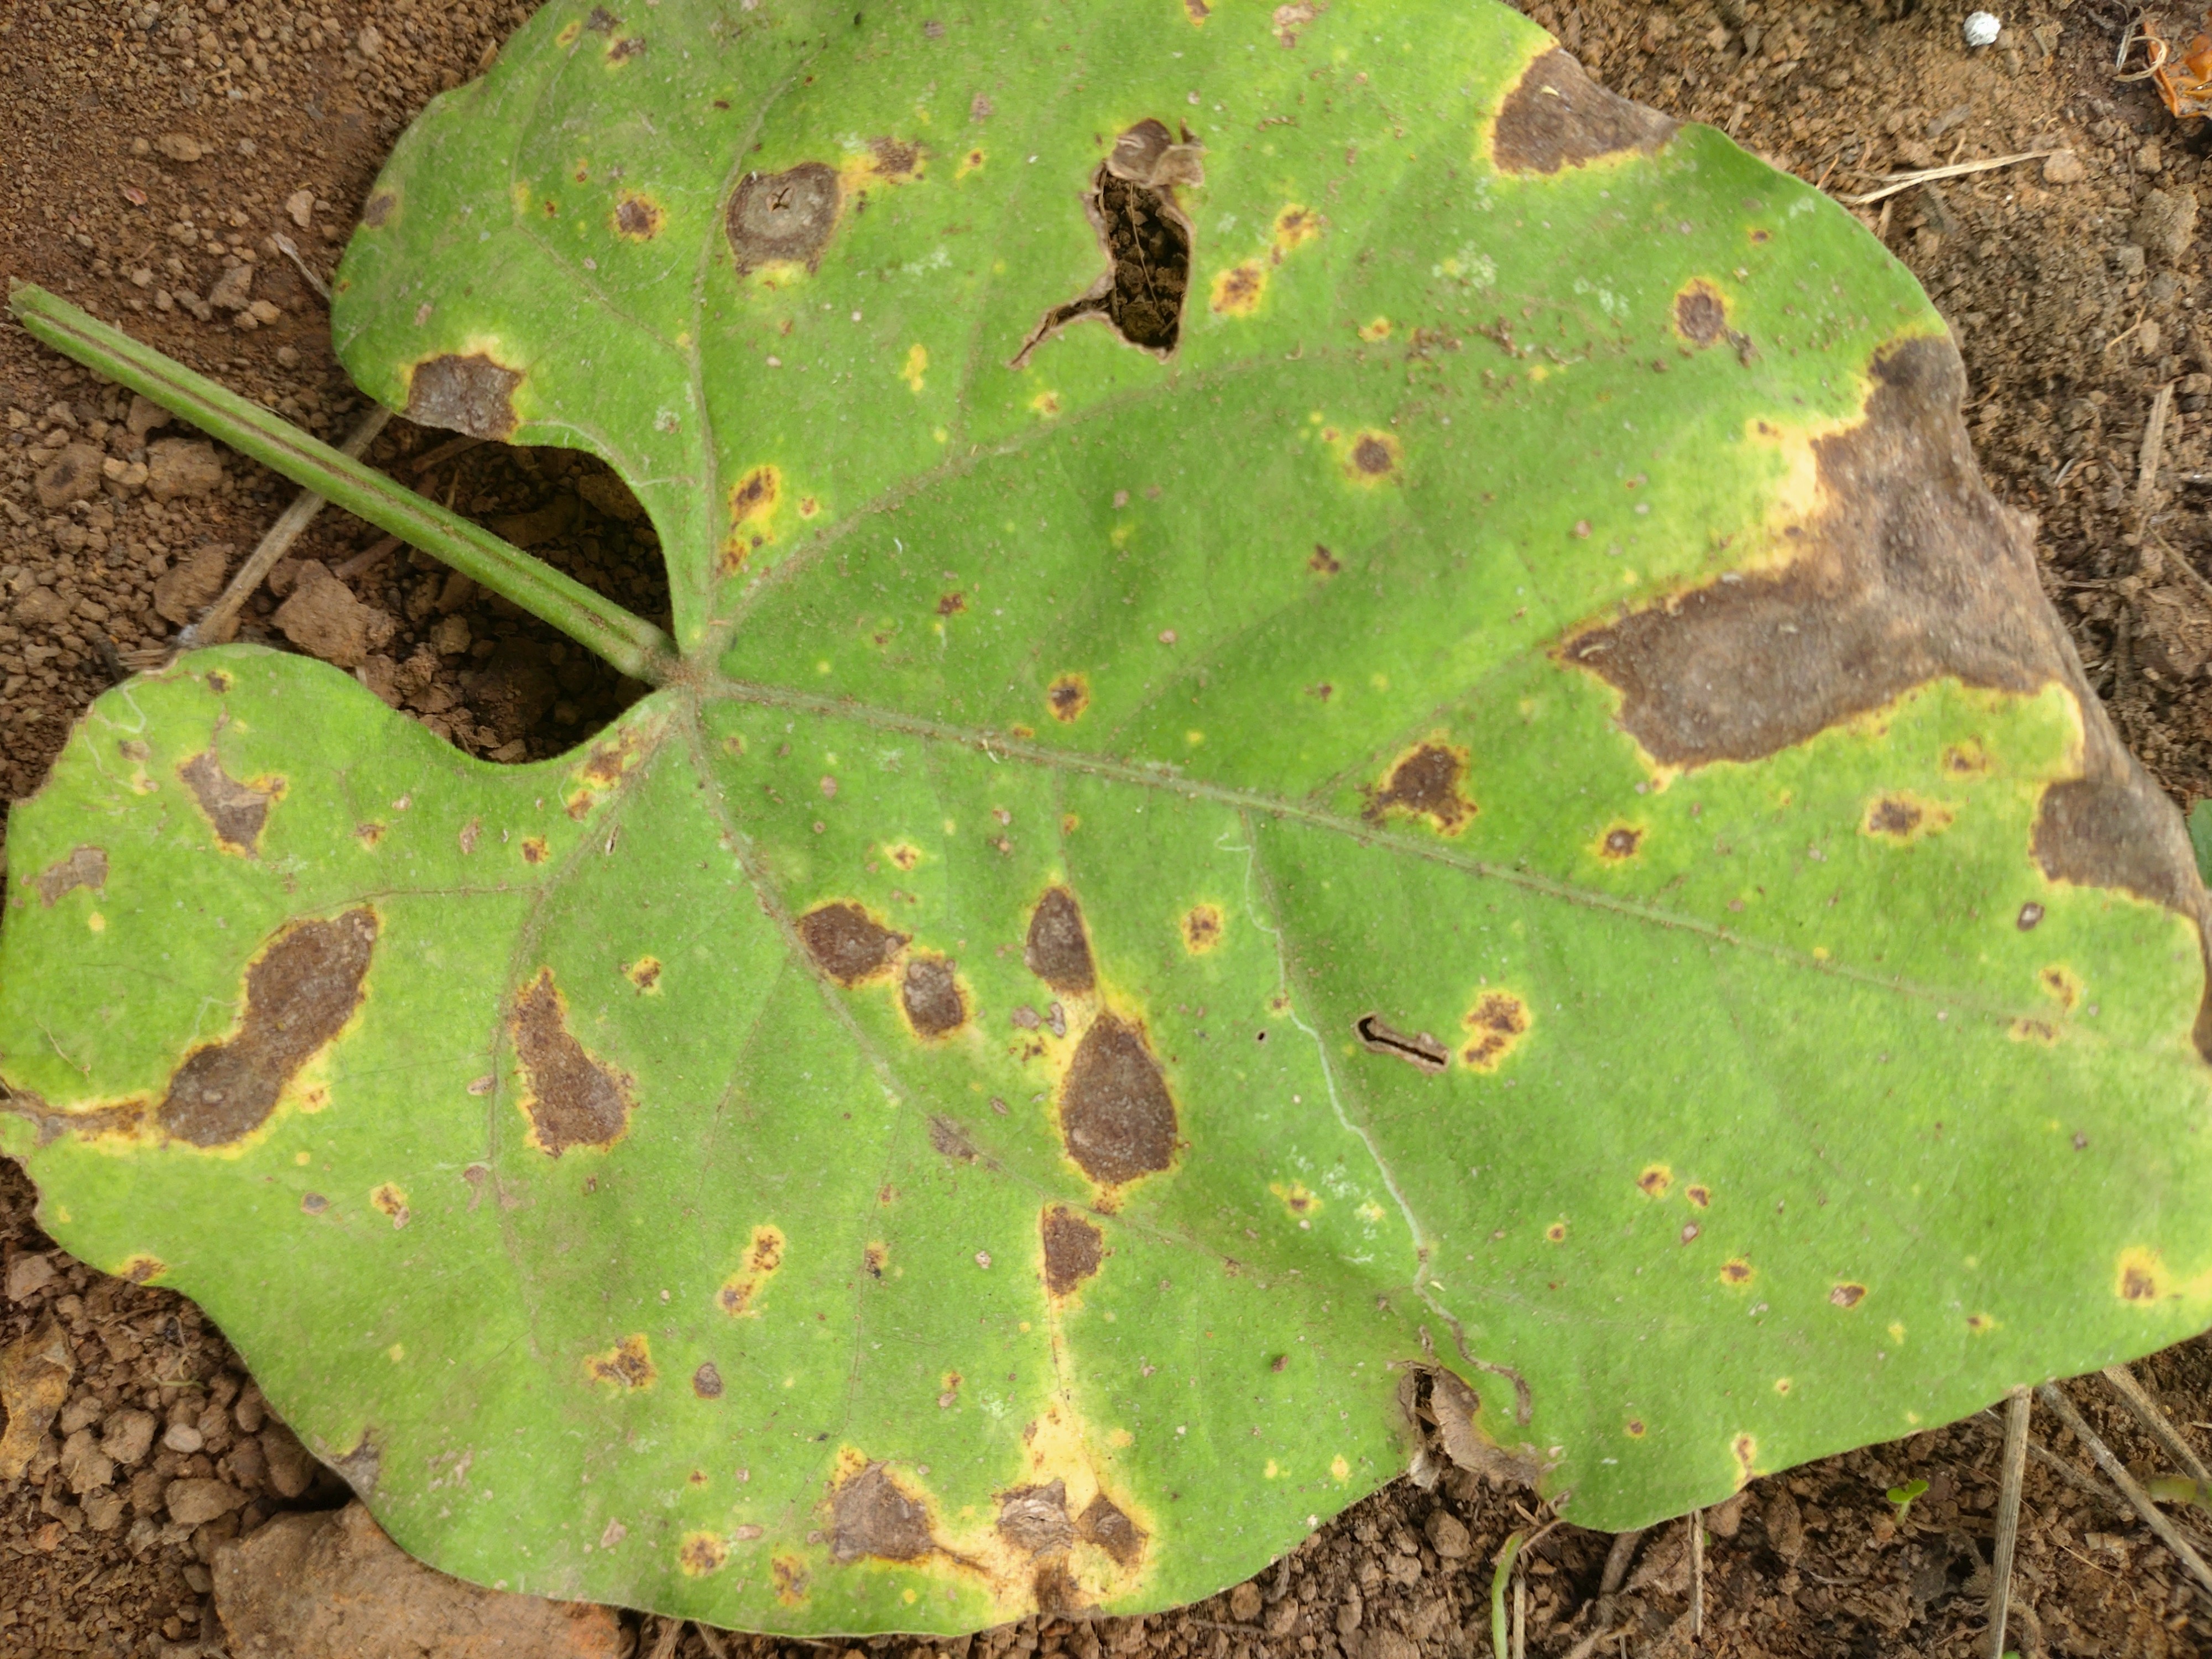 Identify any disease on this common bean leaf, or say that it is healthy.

rust
